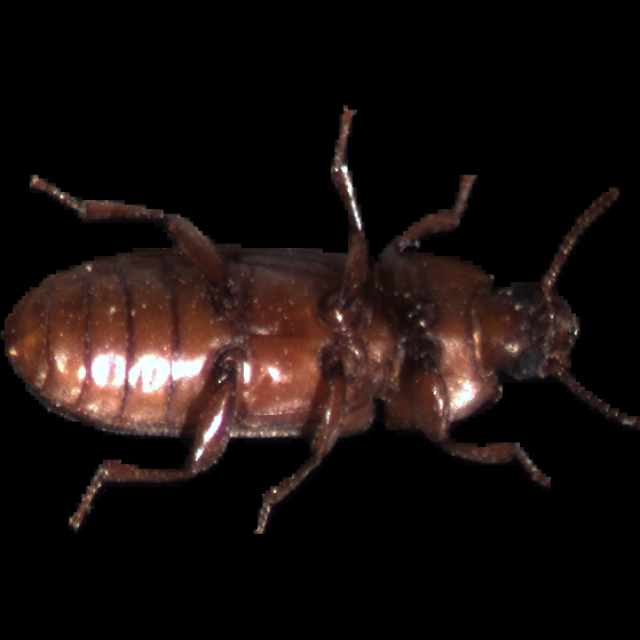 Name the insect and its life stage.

mealworm beetle
